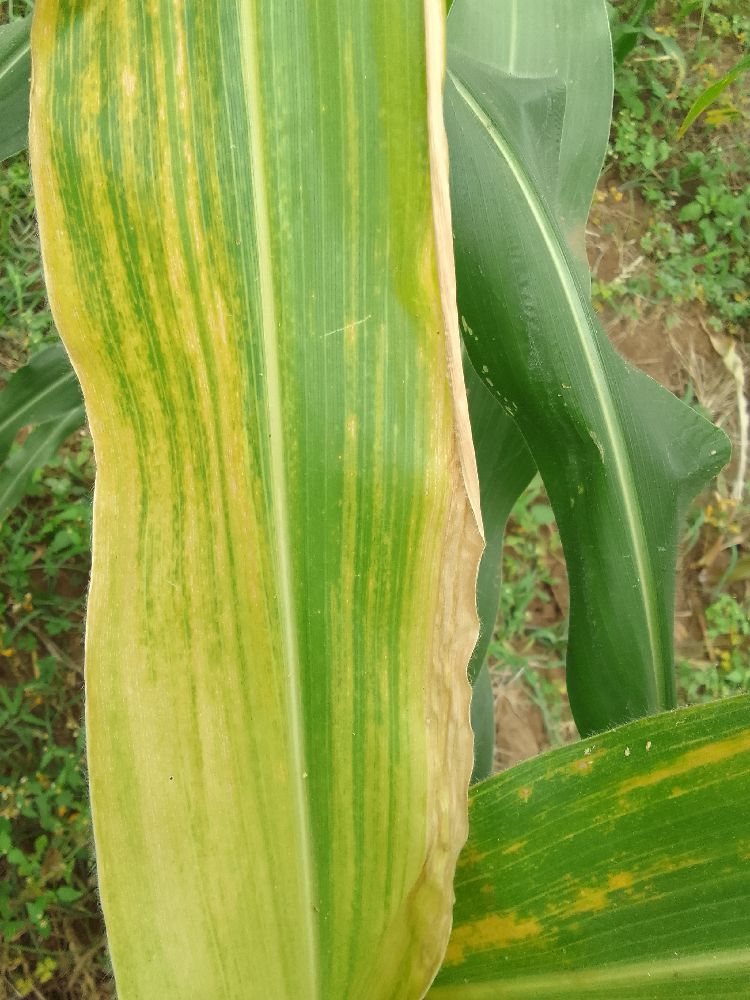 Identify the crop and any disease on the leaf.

maize, maize lethal necrosis
